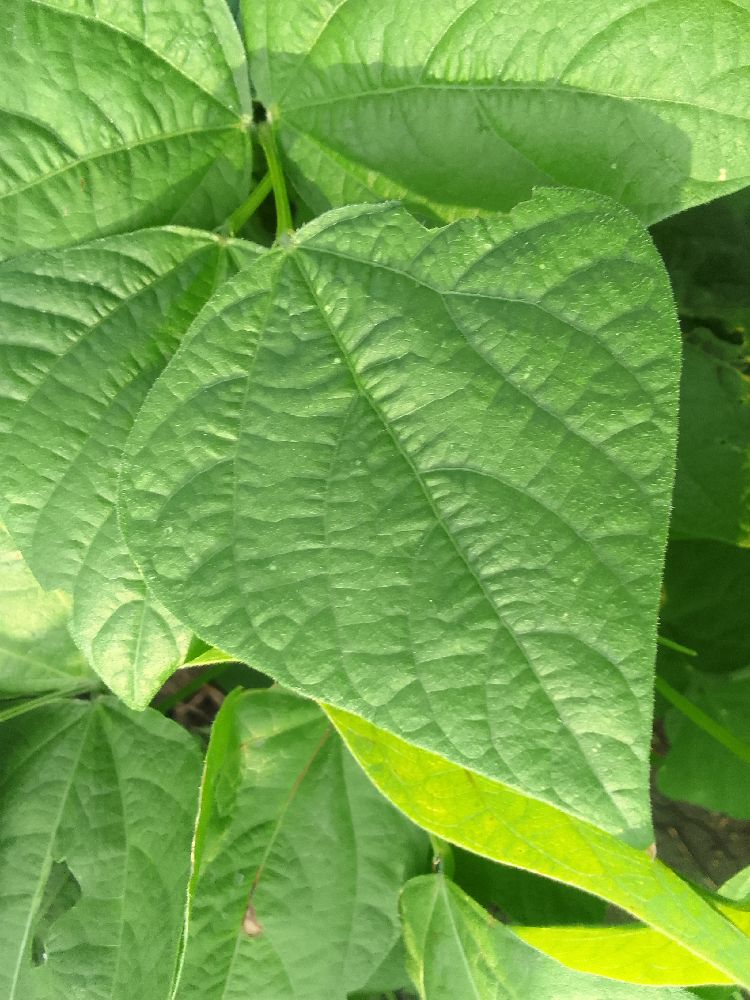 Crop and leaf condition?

common bean, healthy
